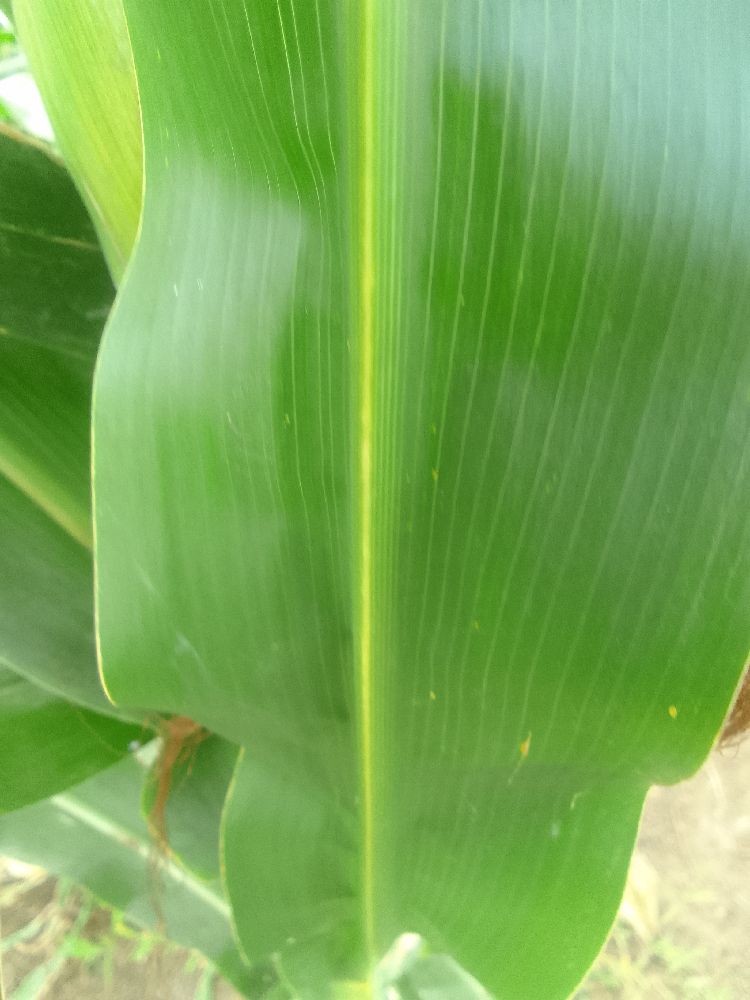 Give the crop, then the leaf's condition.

maize, healthy
